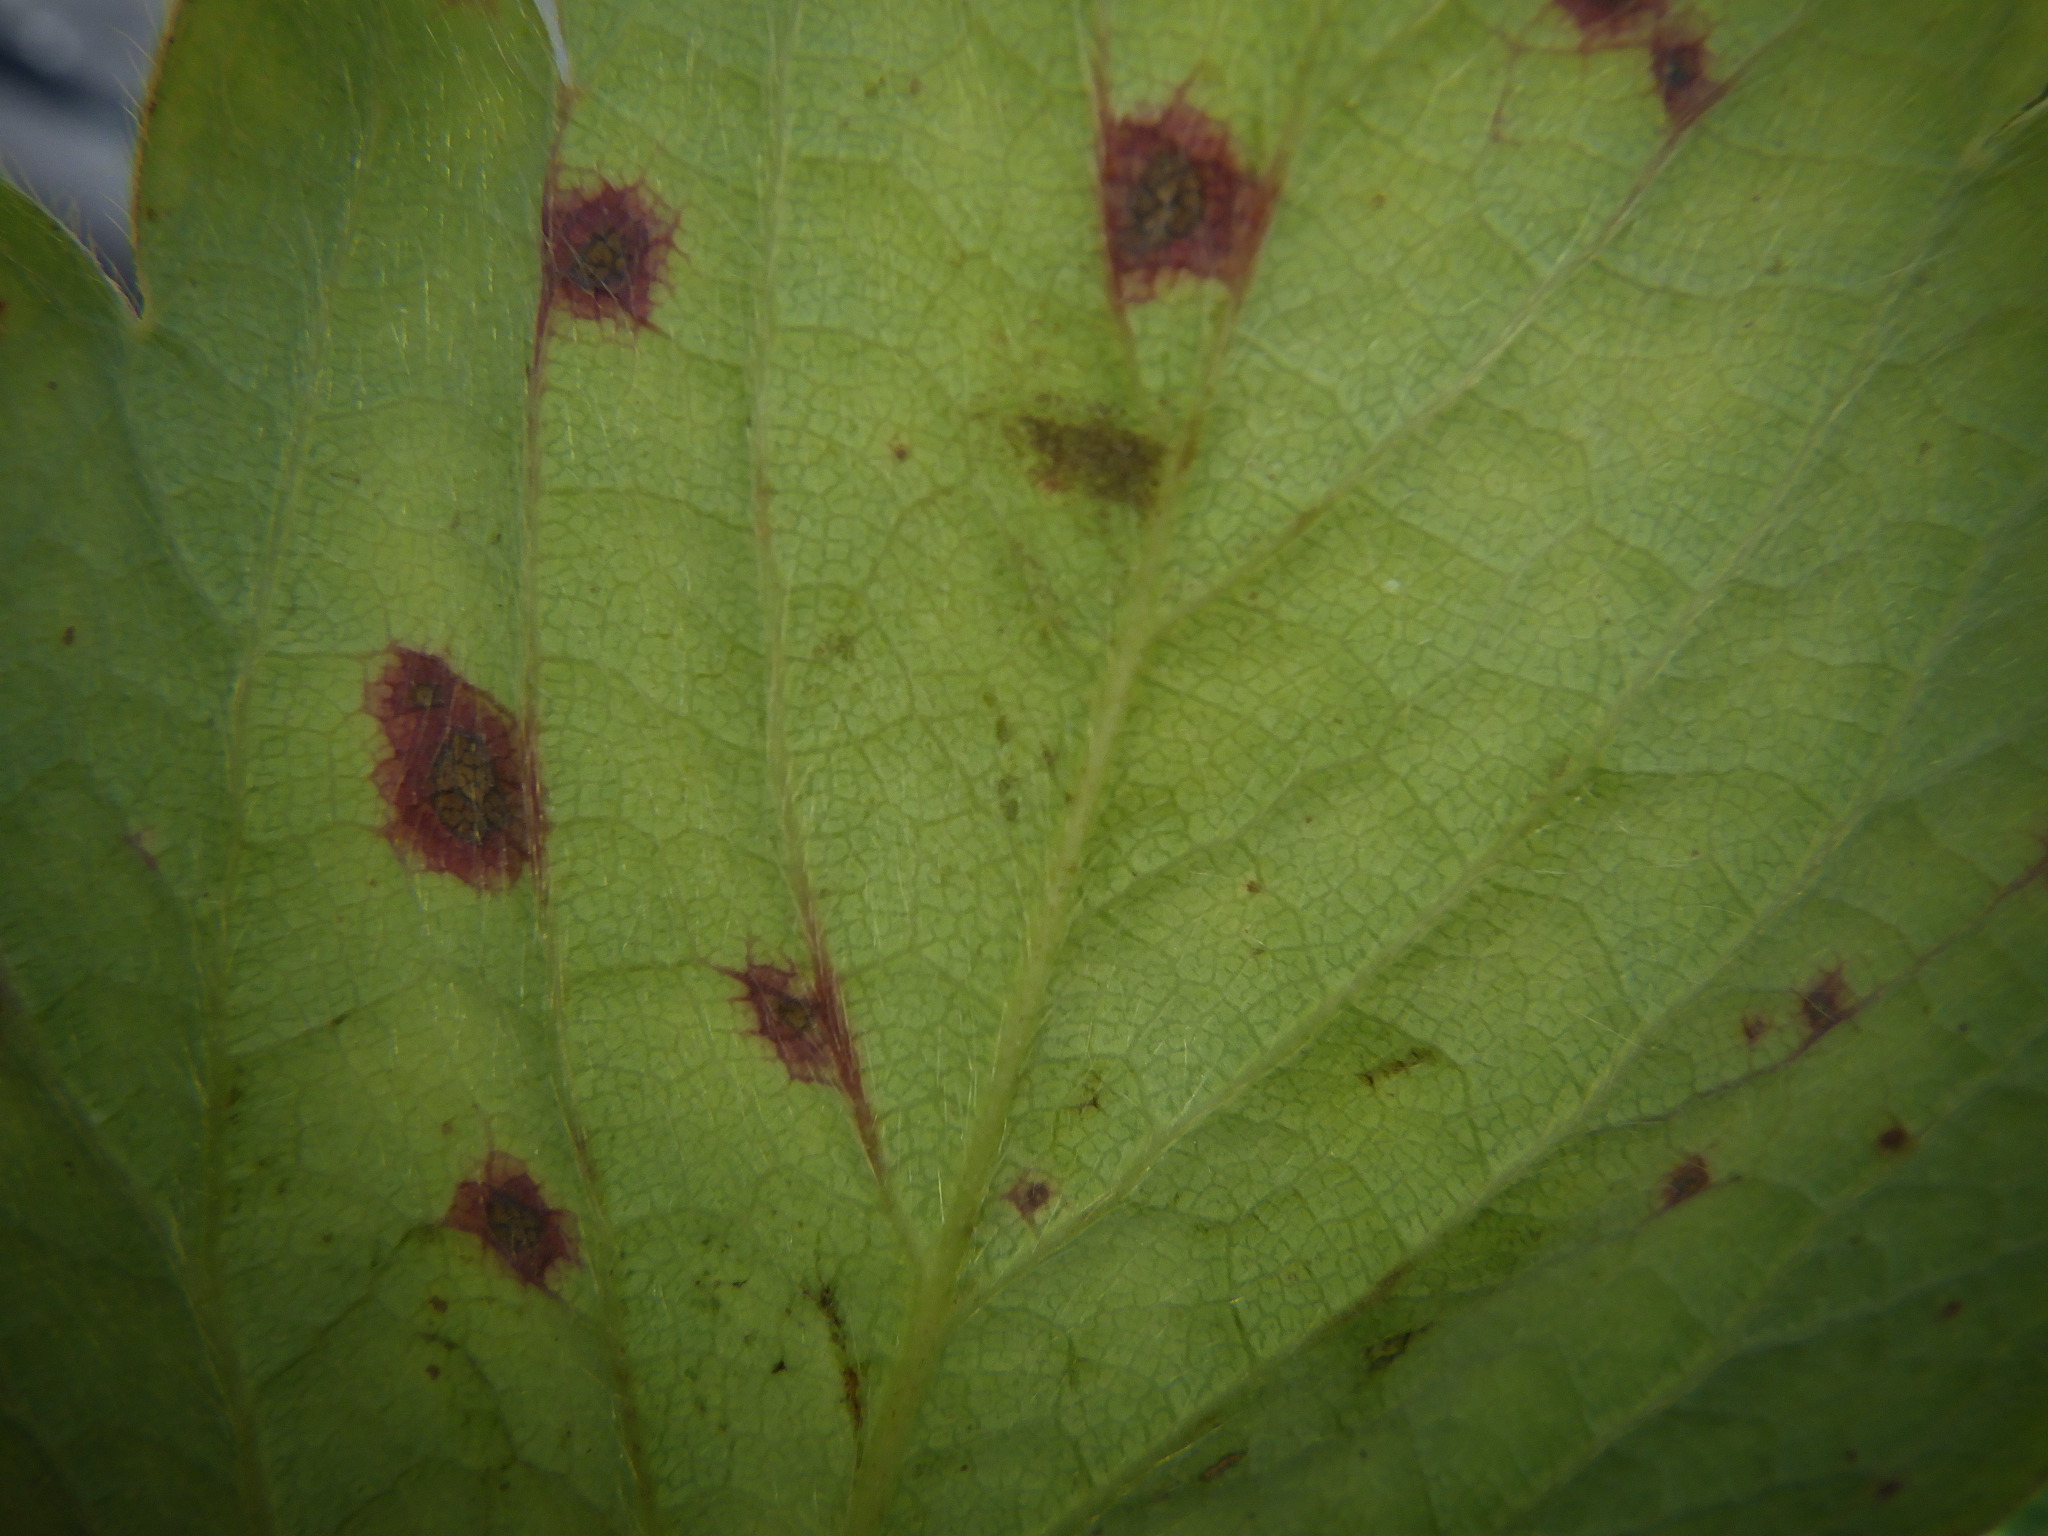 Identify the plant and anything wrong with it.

strawberry, leaf scorch
